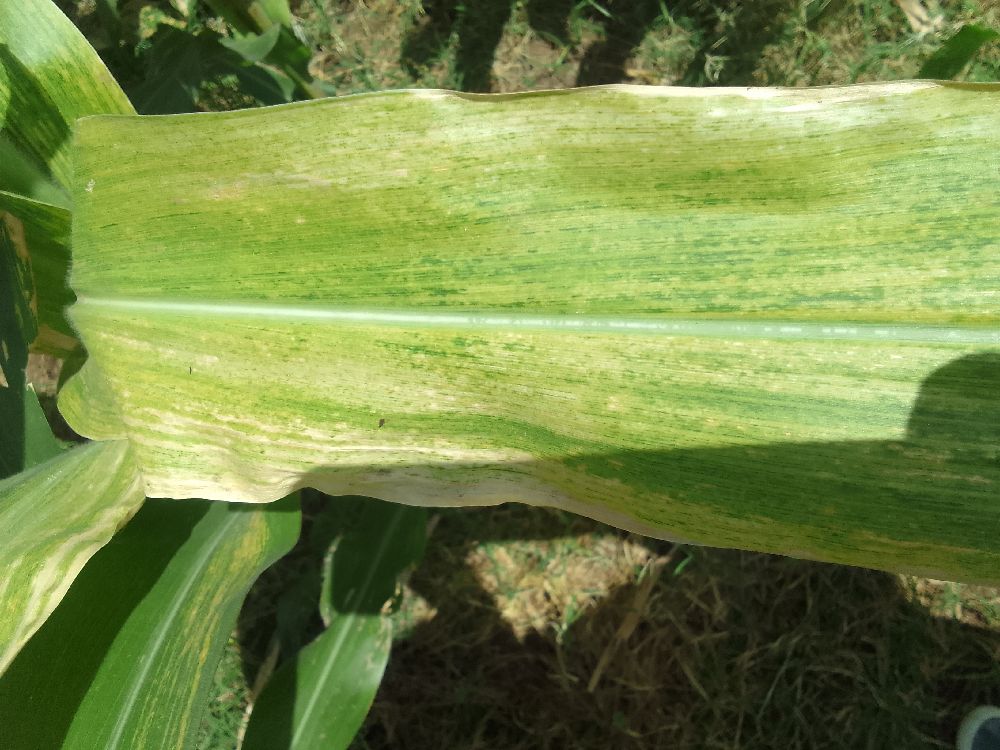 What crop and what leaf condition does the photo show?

maize, maize lethal necrosis
